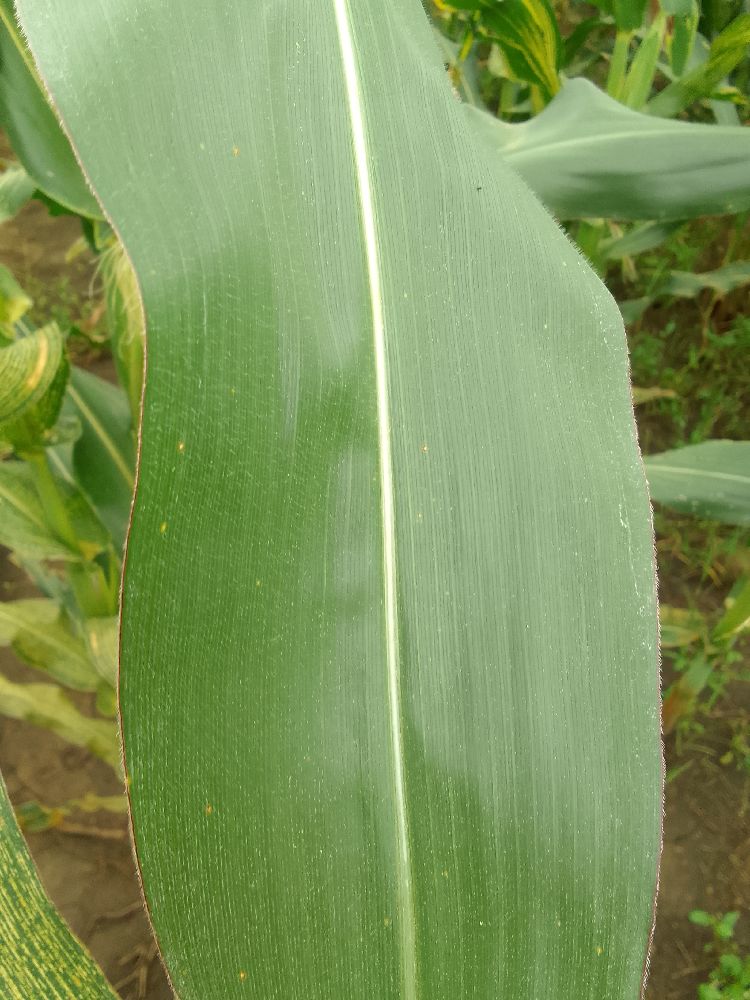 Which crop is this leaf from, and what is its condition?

maize, healthy
